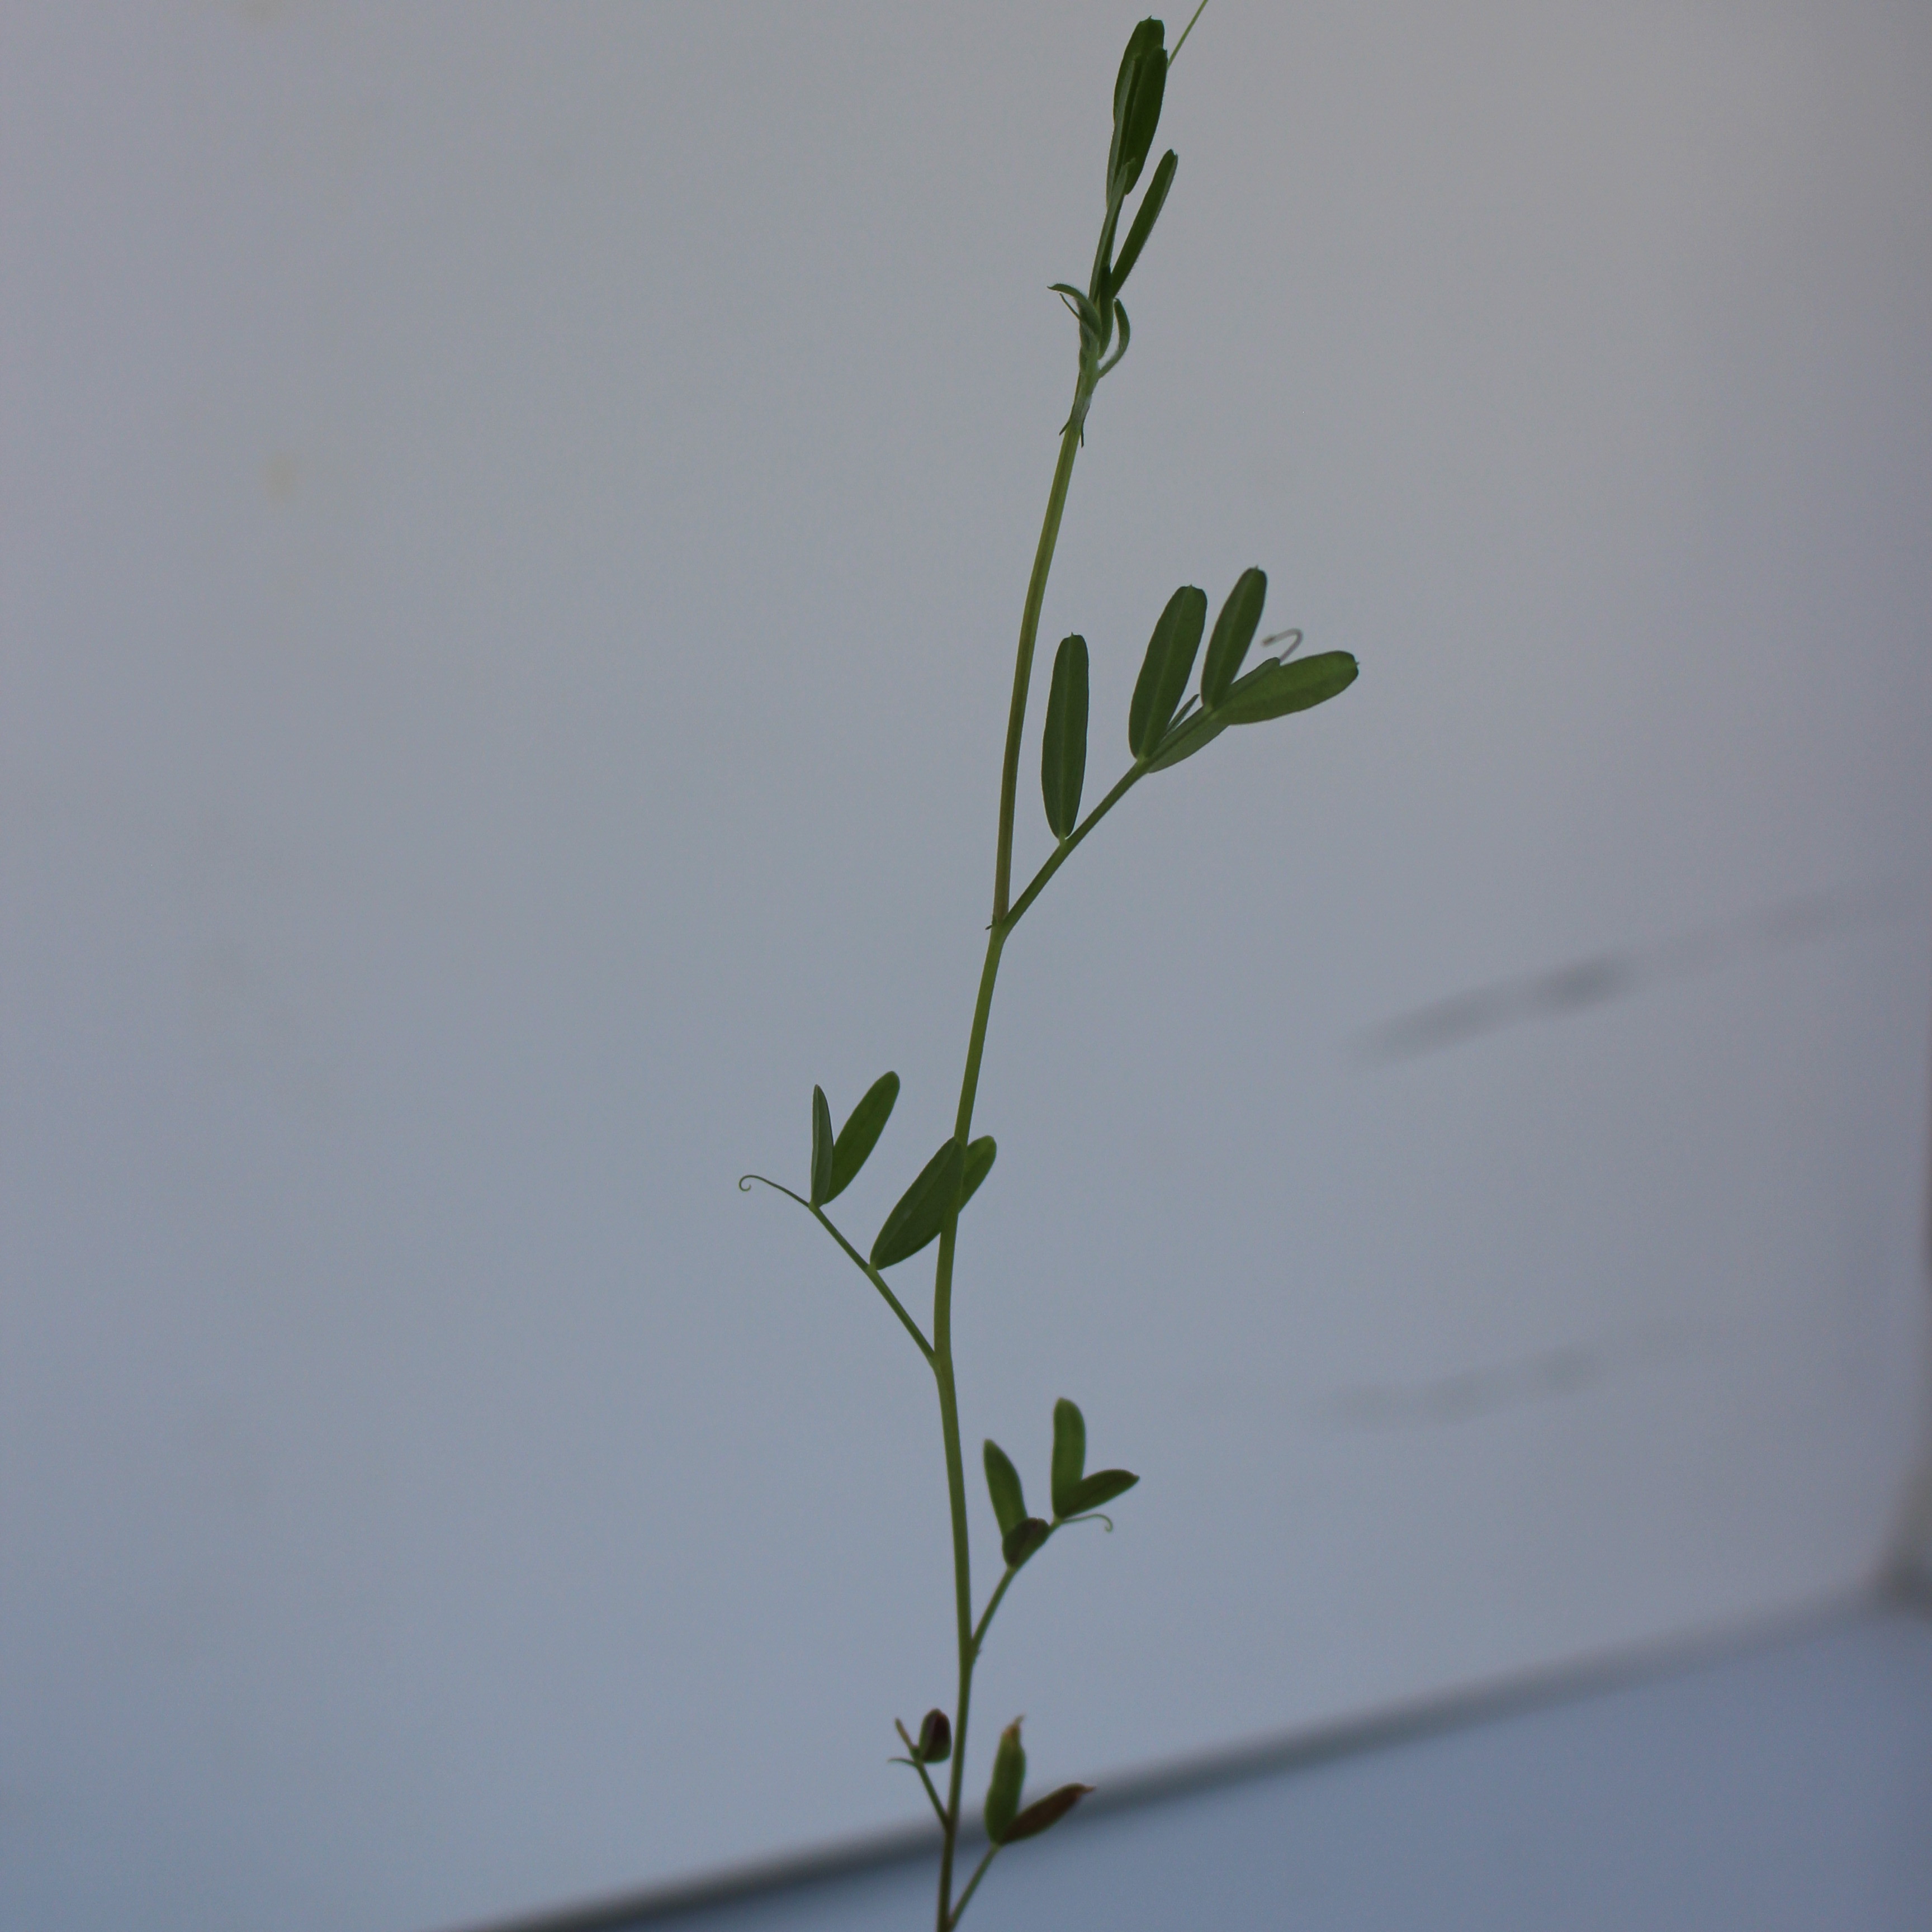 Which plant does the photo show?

Vicia sativa
